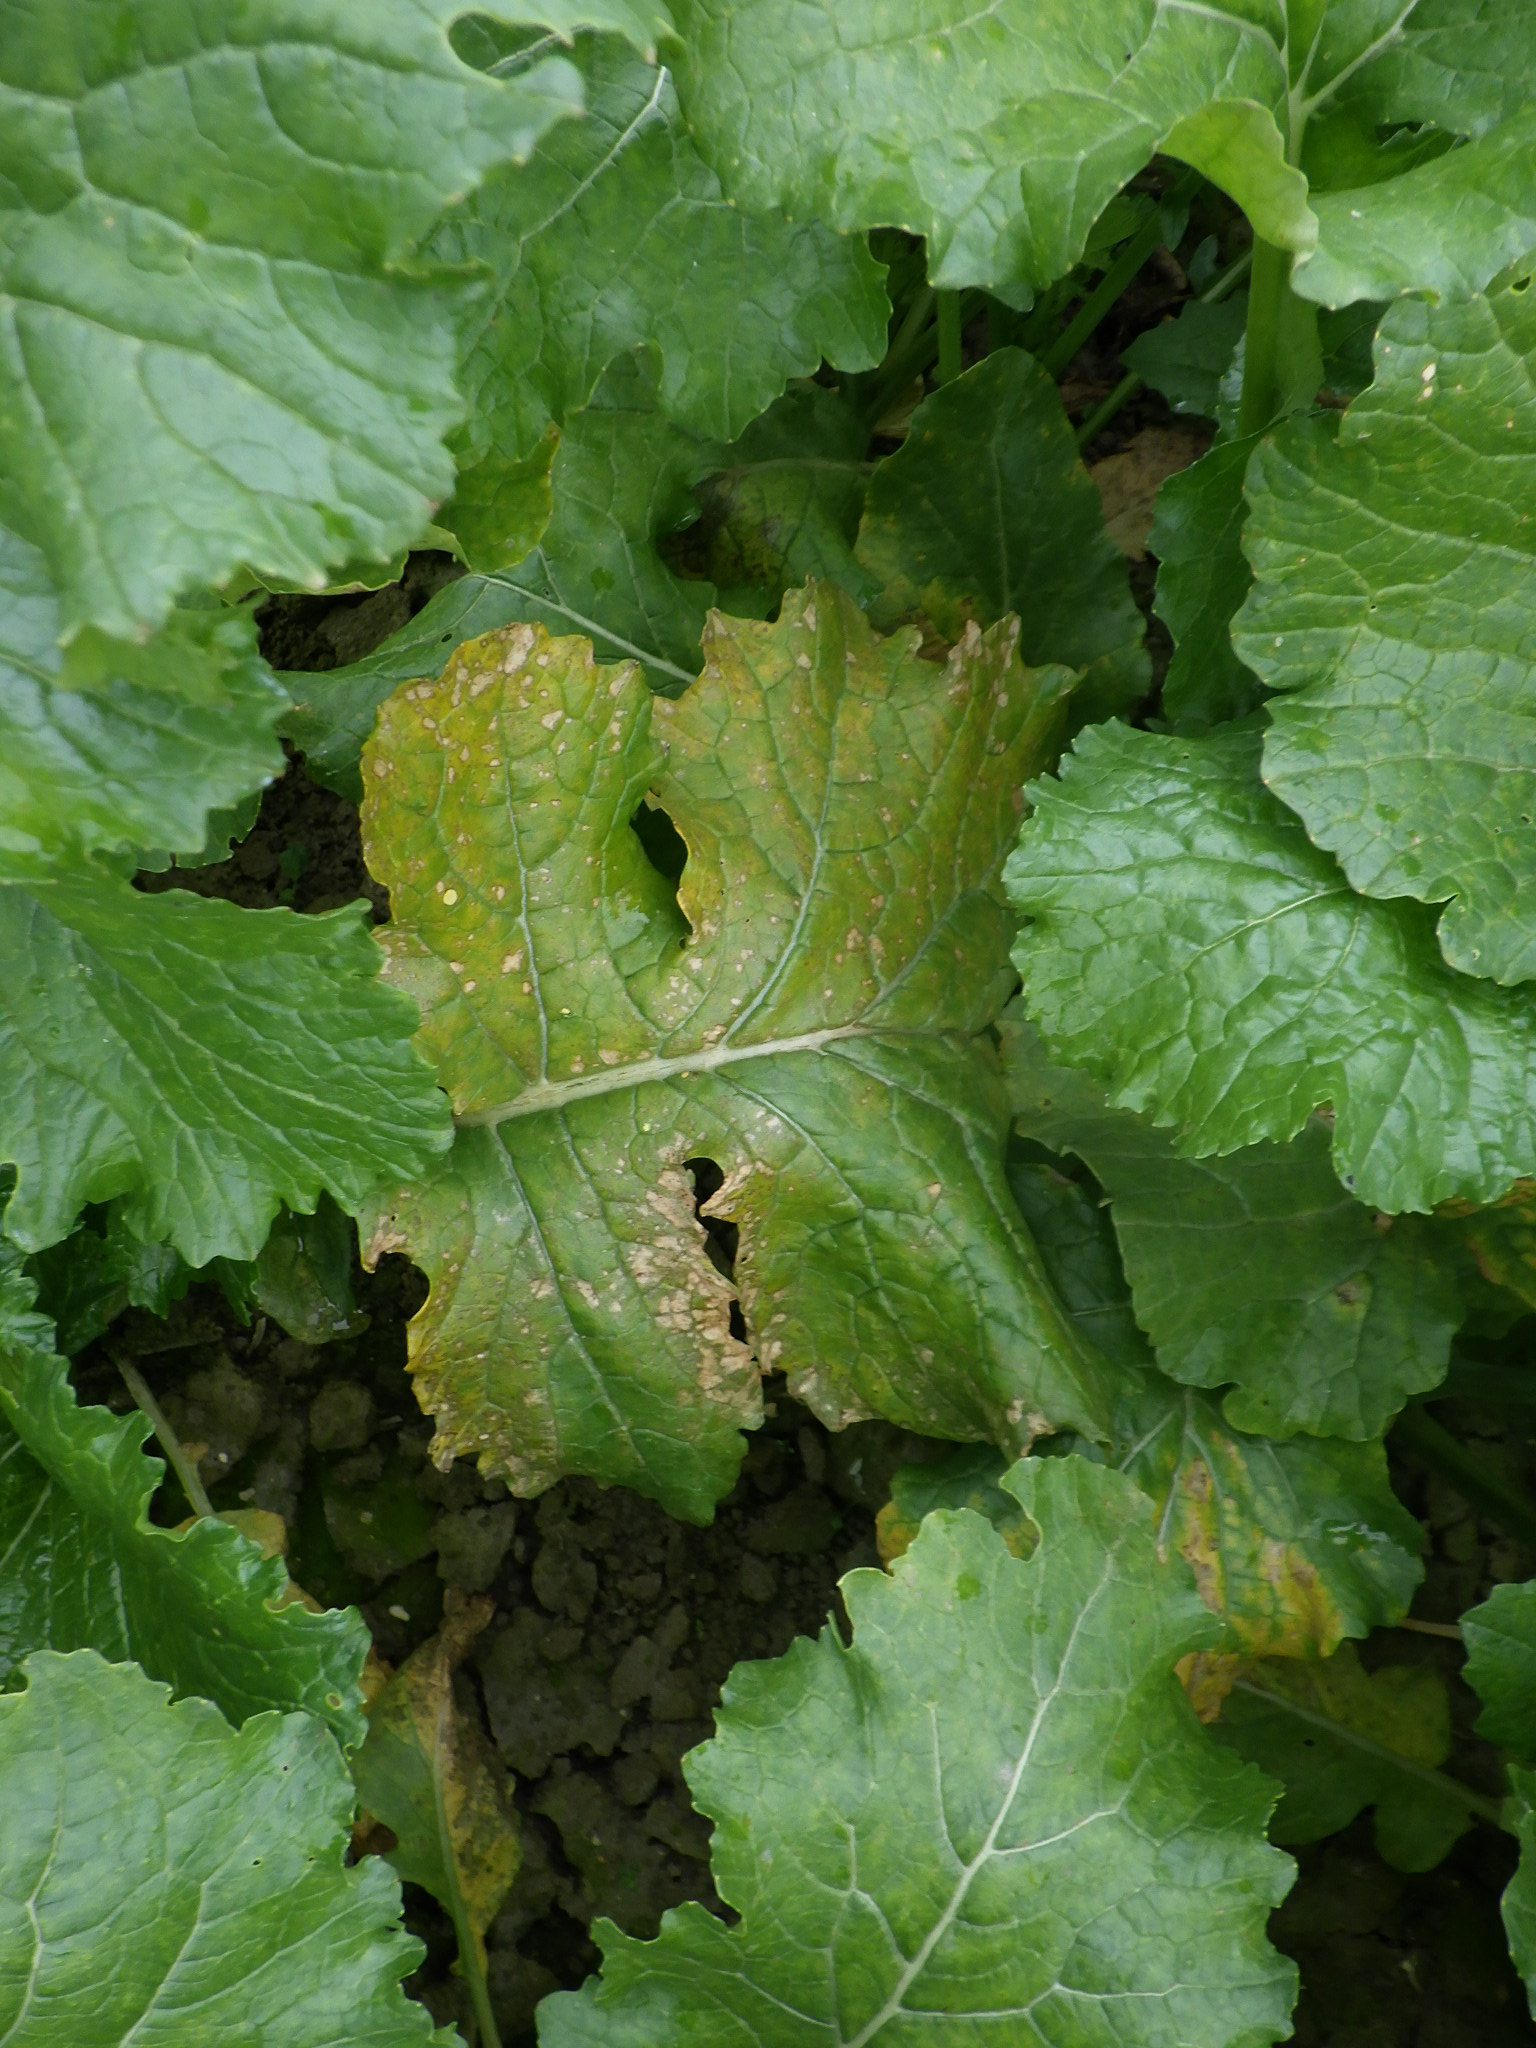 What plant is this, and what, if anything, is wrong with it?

rapini, septoria
